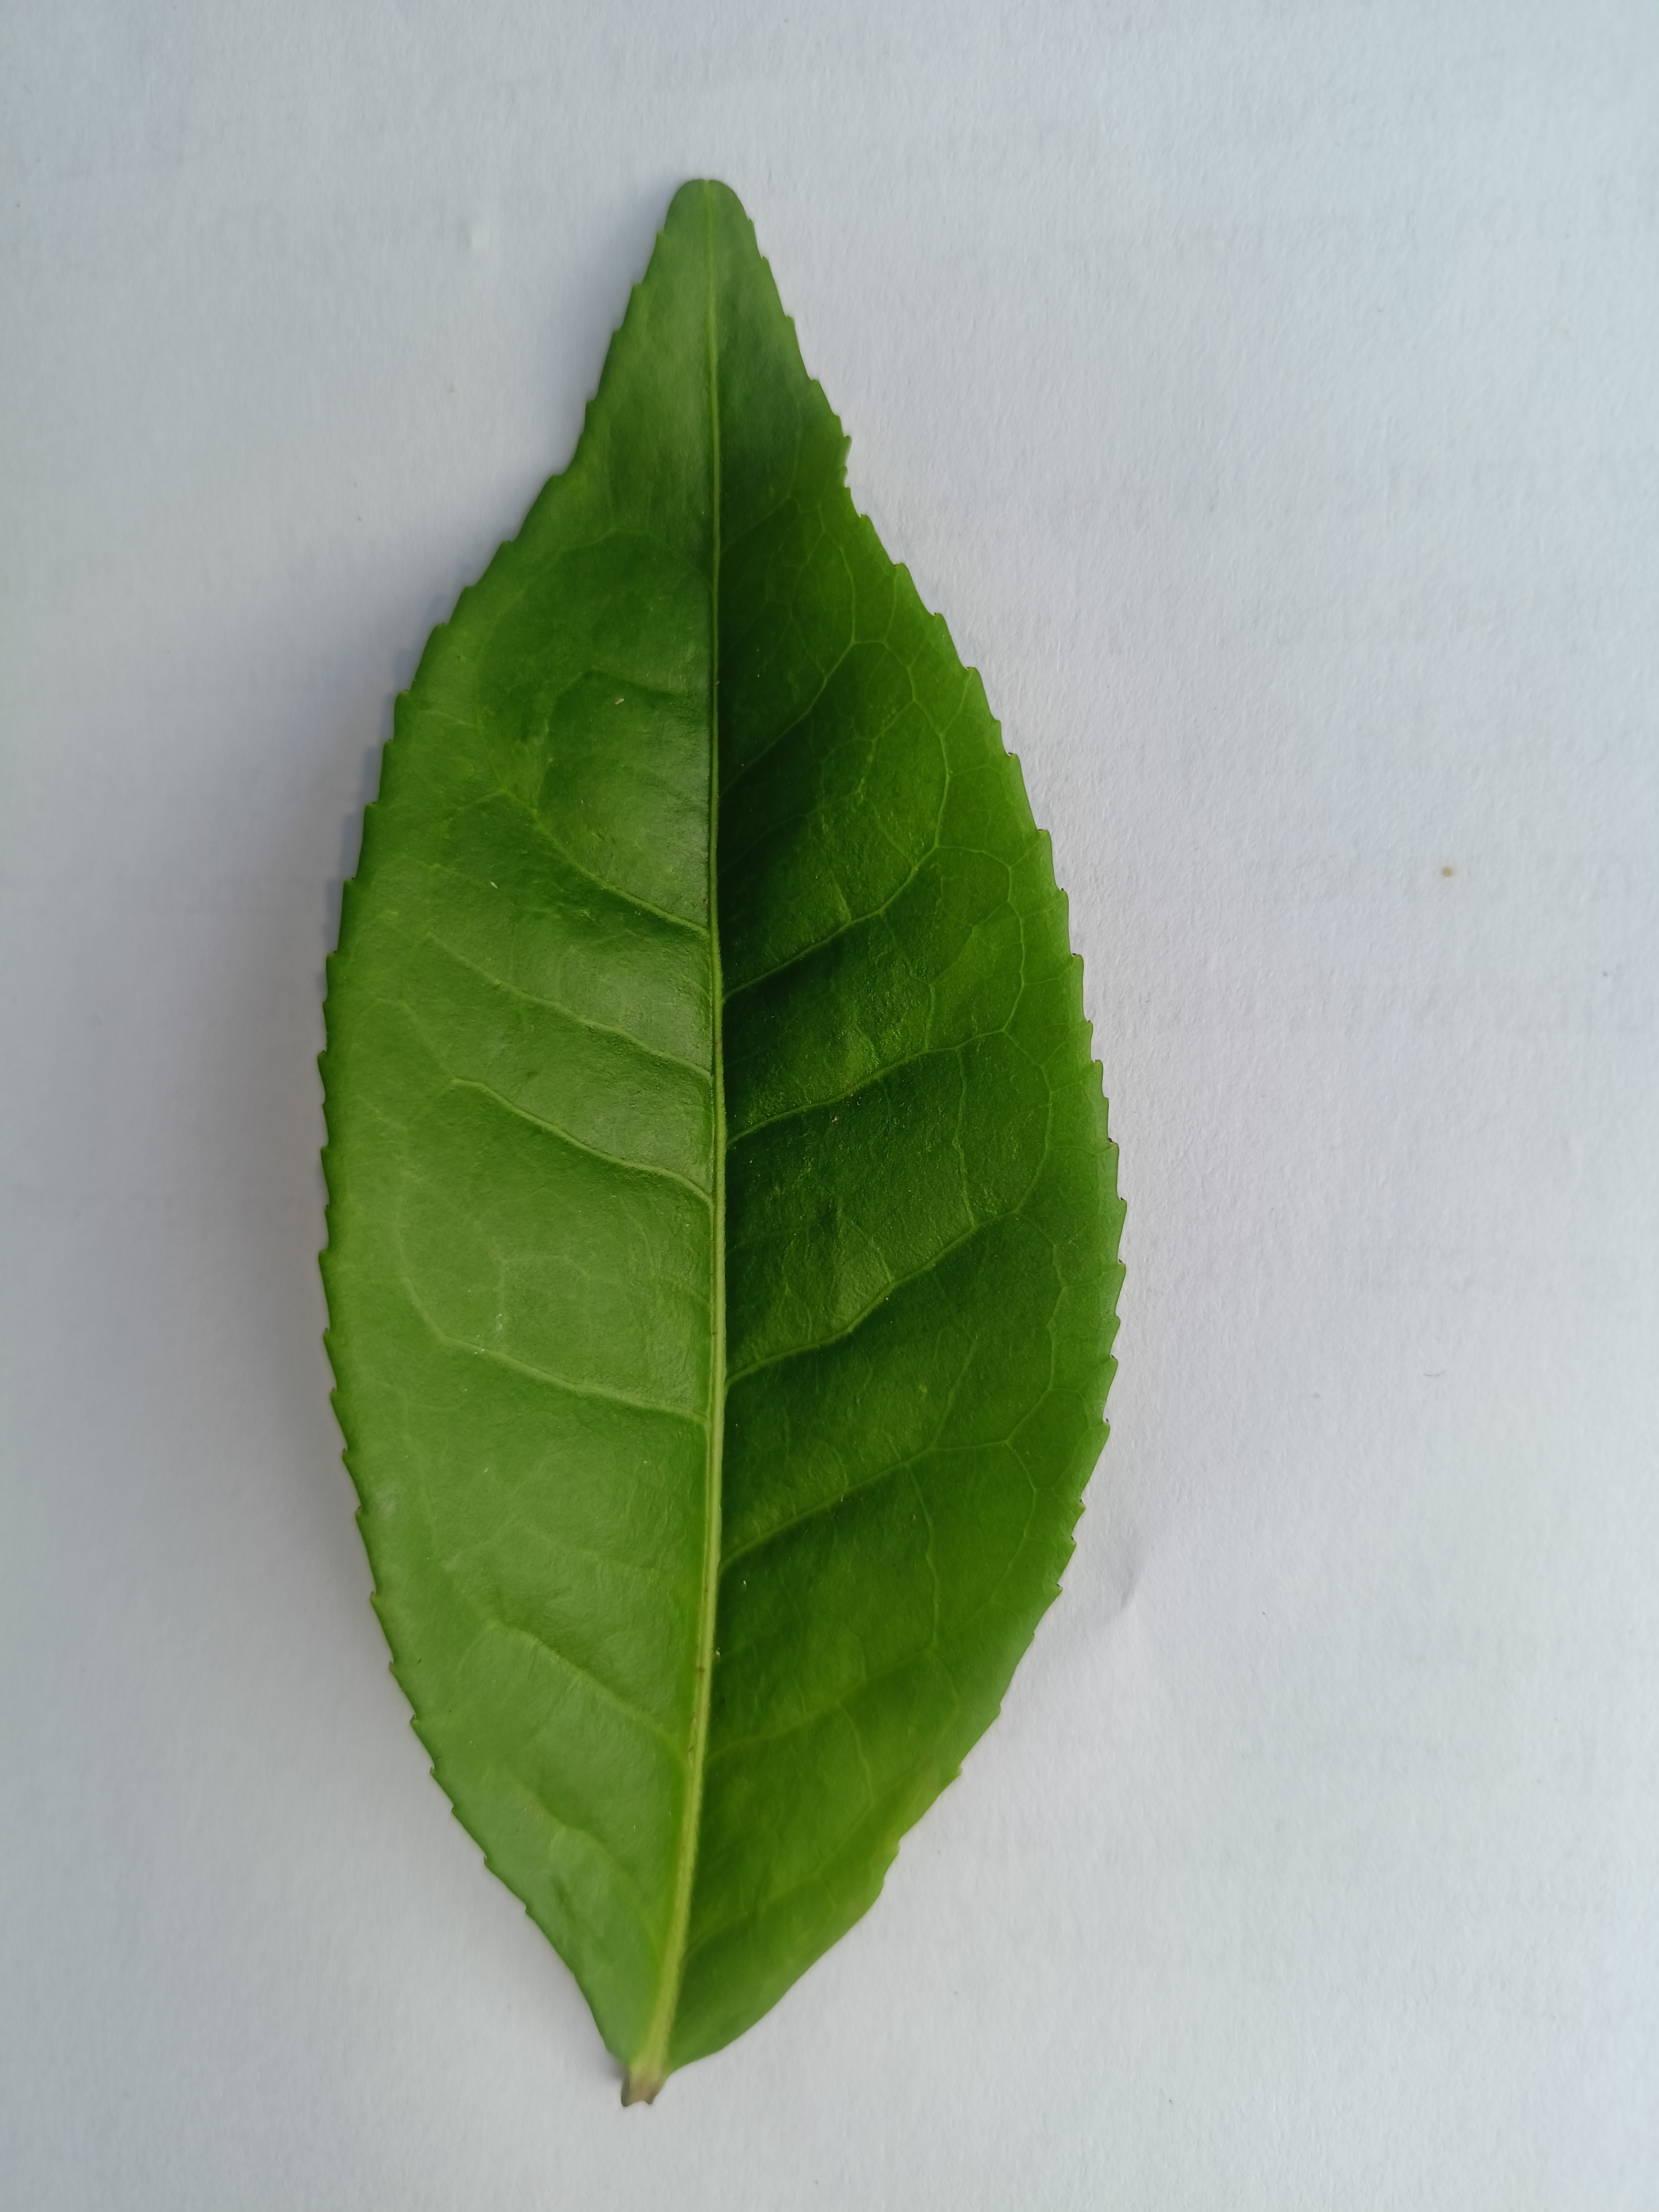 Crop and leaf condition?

tea, healthy
